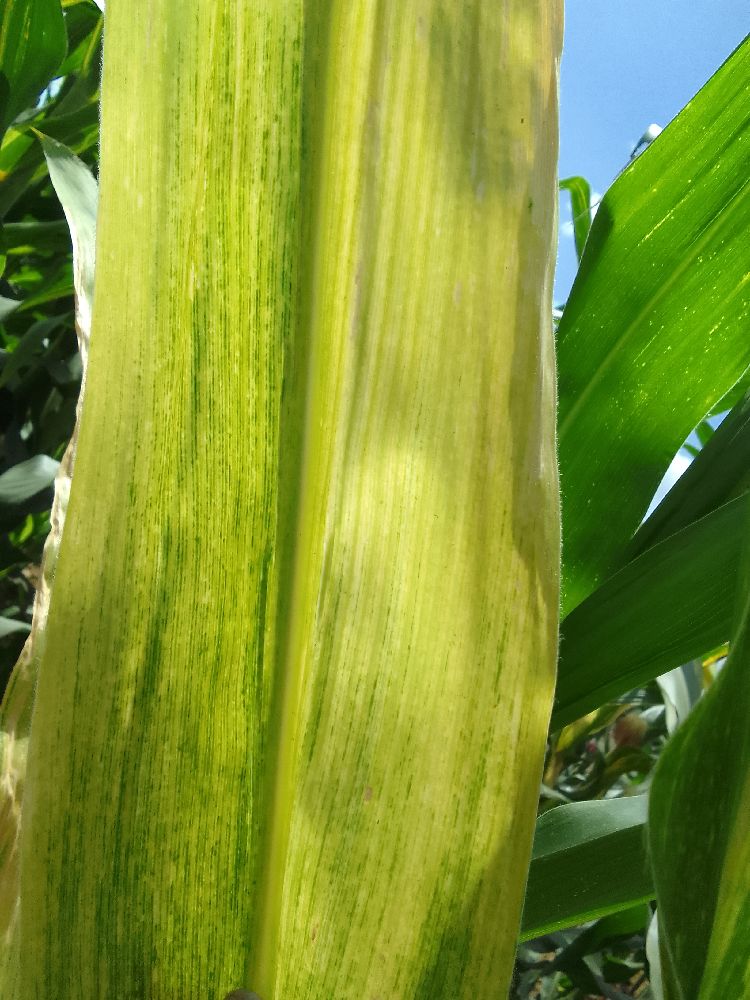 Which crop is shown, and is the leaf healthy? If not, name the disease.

maize, maize lethal necrosis
